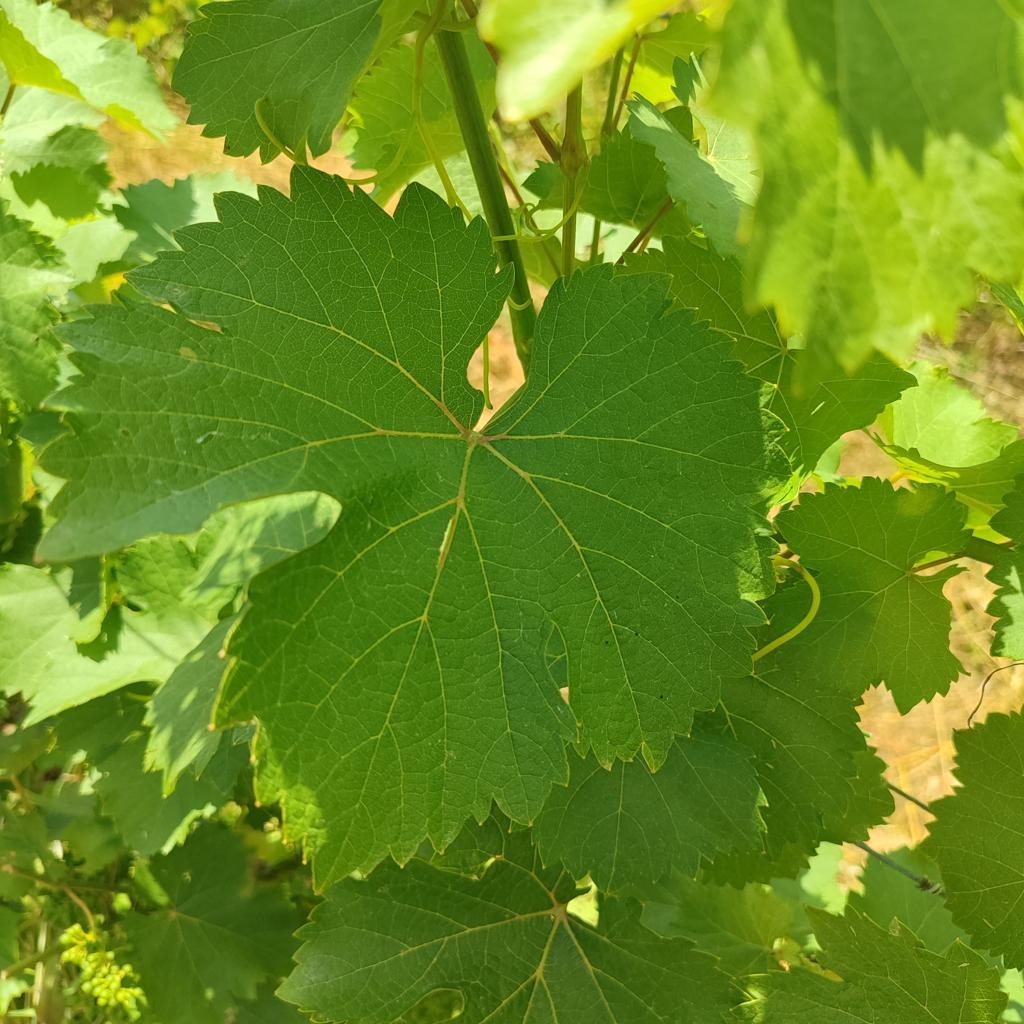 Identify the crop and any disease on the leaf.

grapevine, healthy
